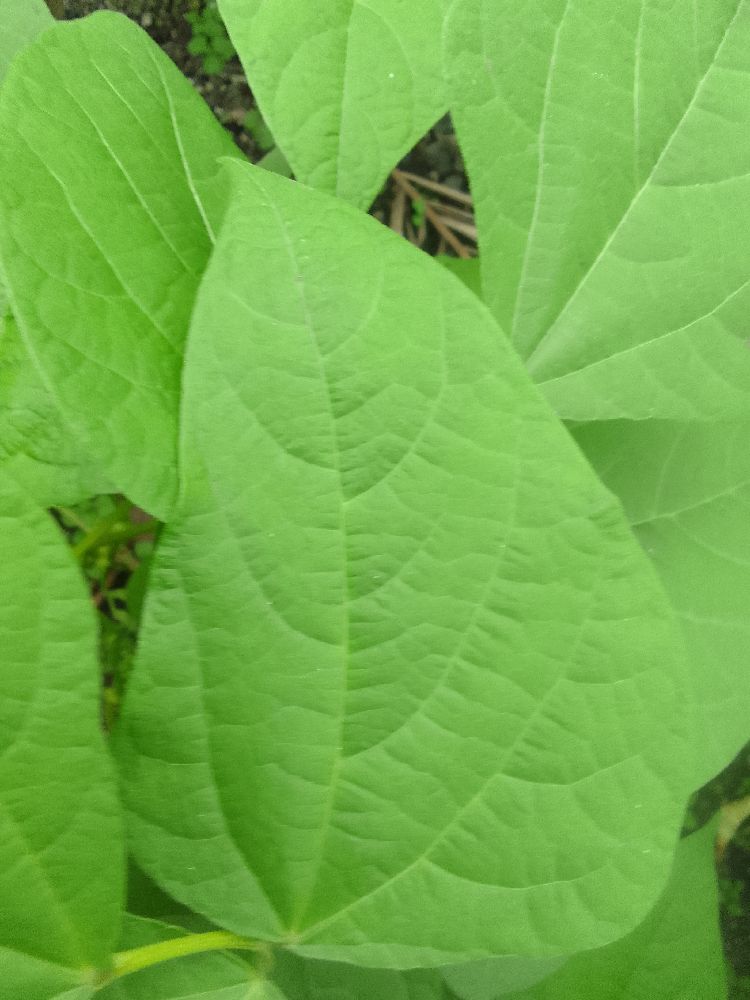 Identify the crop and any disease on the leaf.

common bean, healthy
